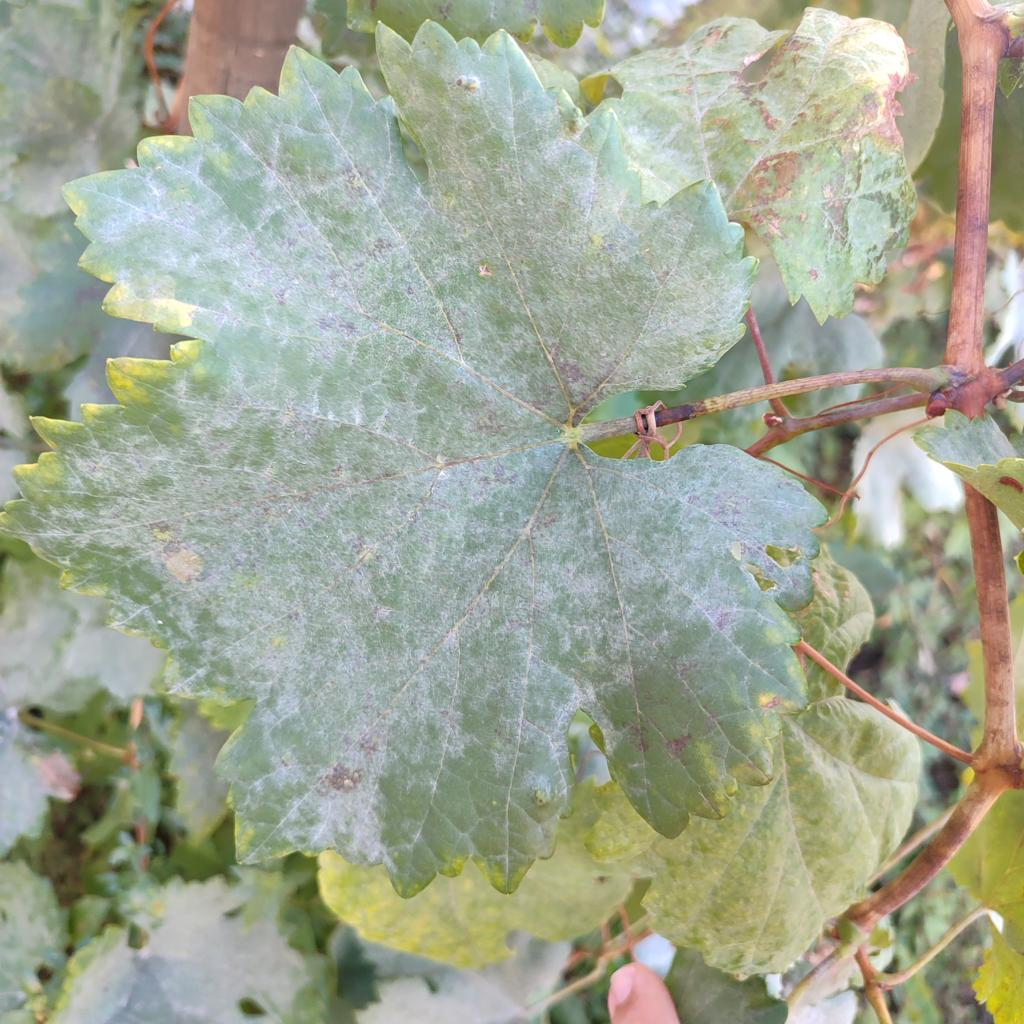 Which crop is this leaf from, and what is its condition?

grapevine, powdery mildew
